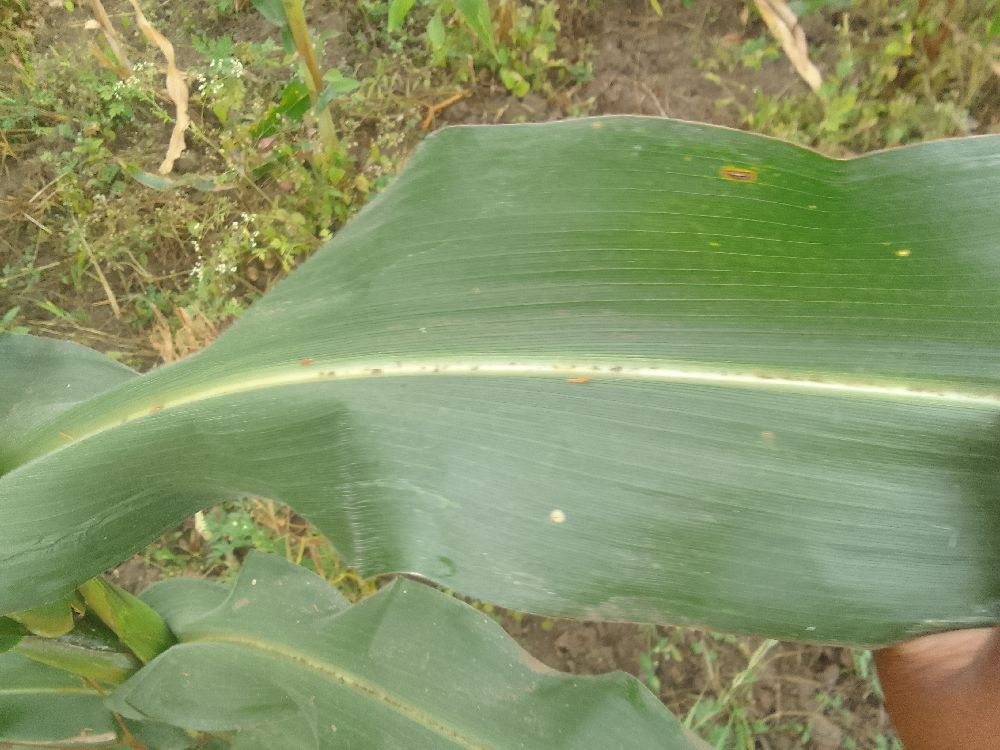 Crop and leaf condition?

maize, healthy
